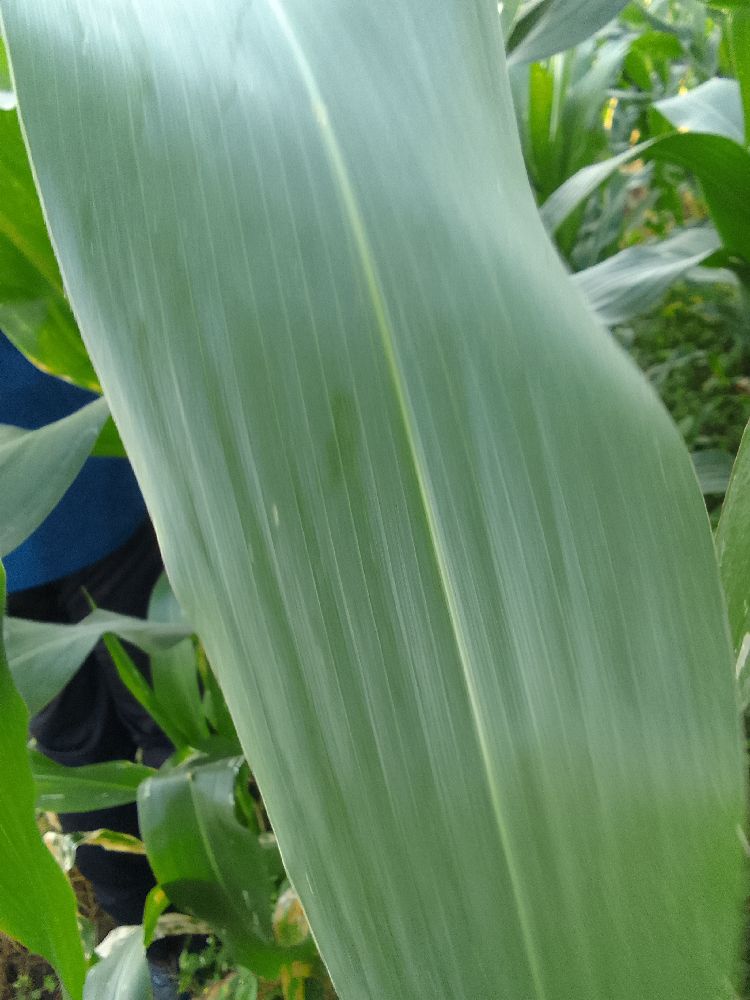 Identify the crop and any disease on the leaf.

maize, healthy
